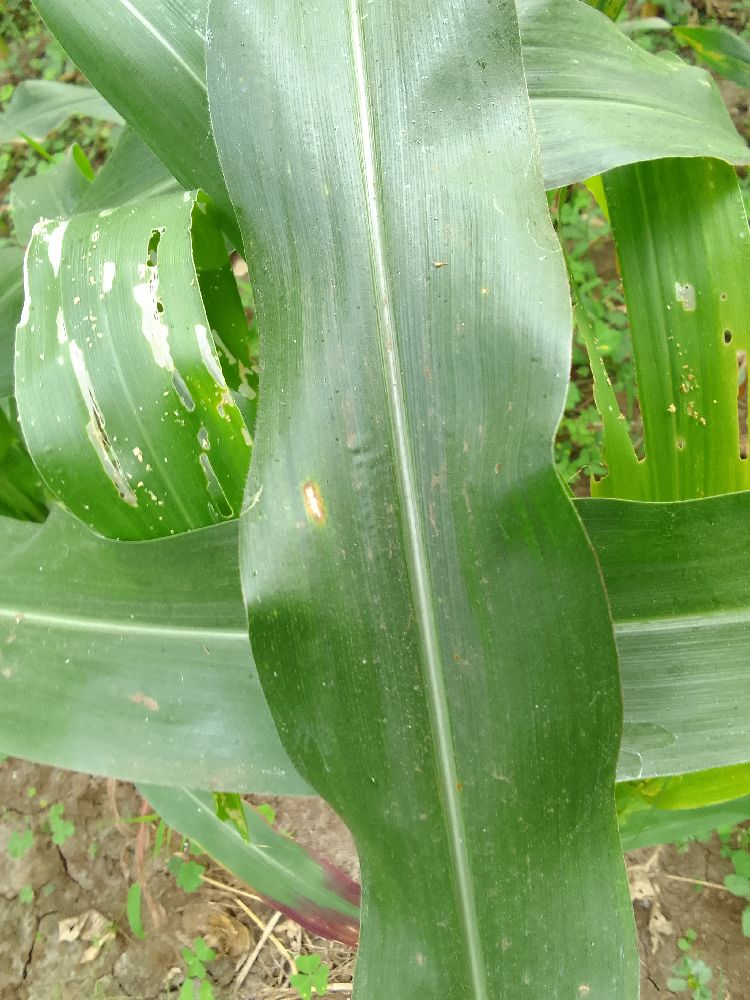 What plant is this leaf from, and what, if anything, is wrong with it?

maize, healthy
